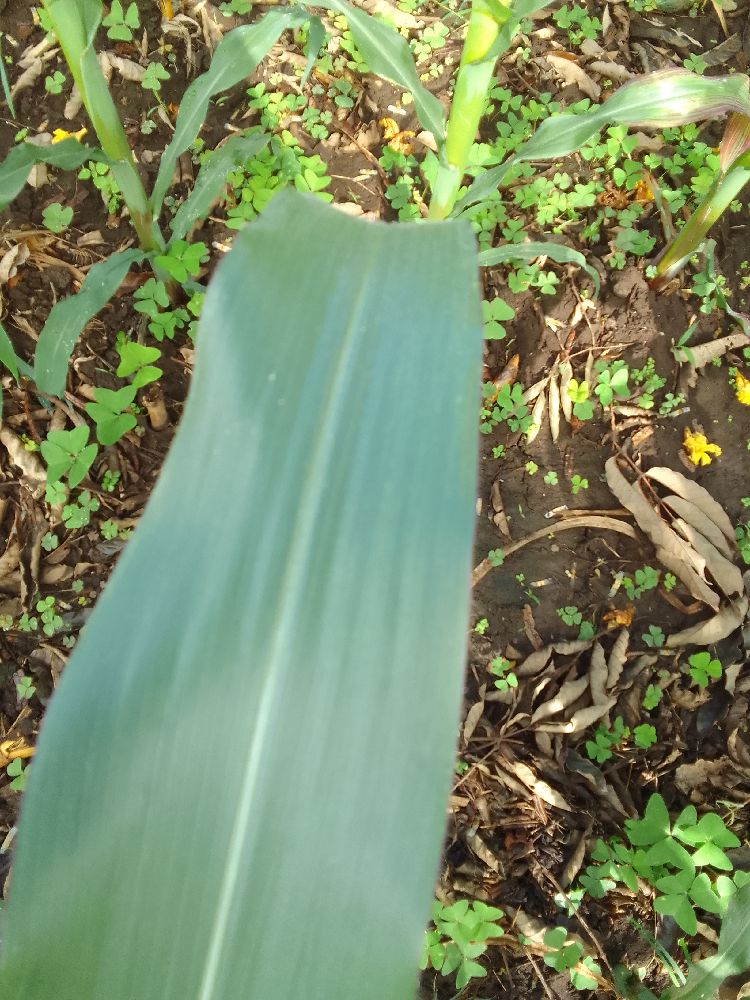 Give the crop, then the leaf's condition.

maize, healthy
